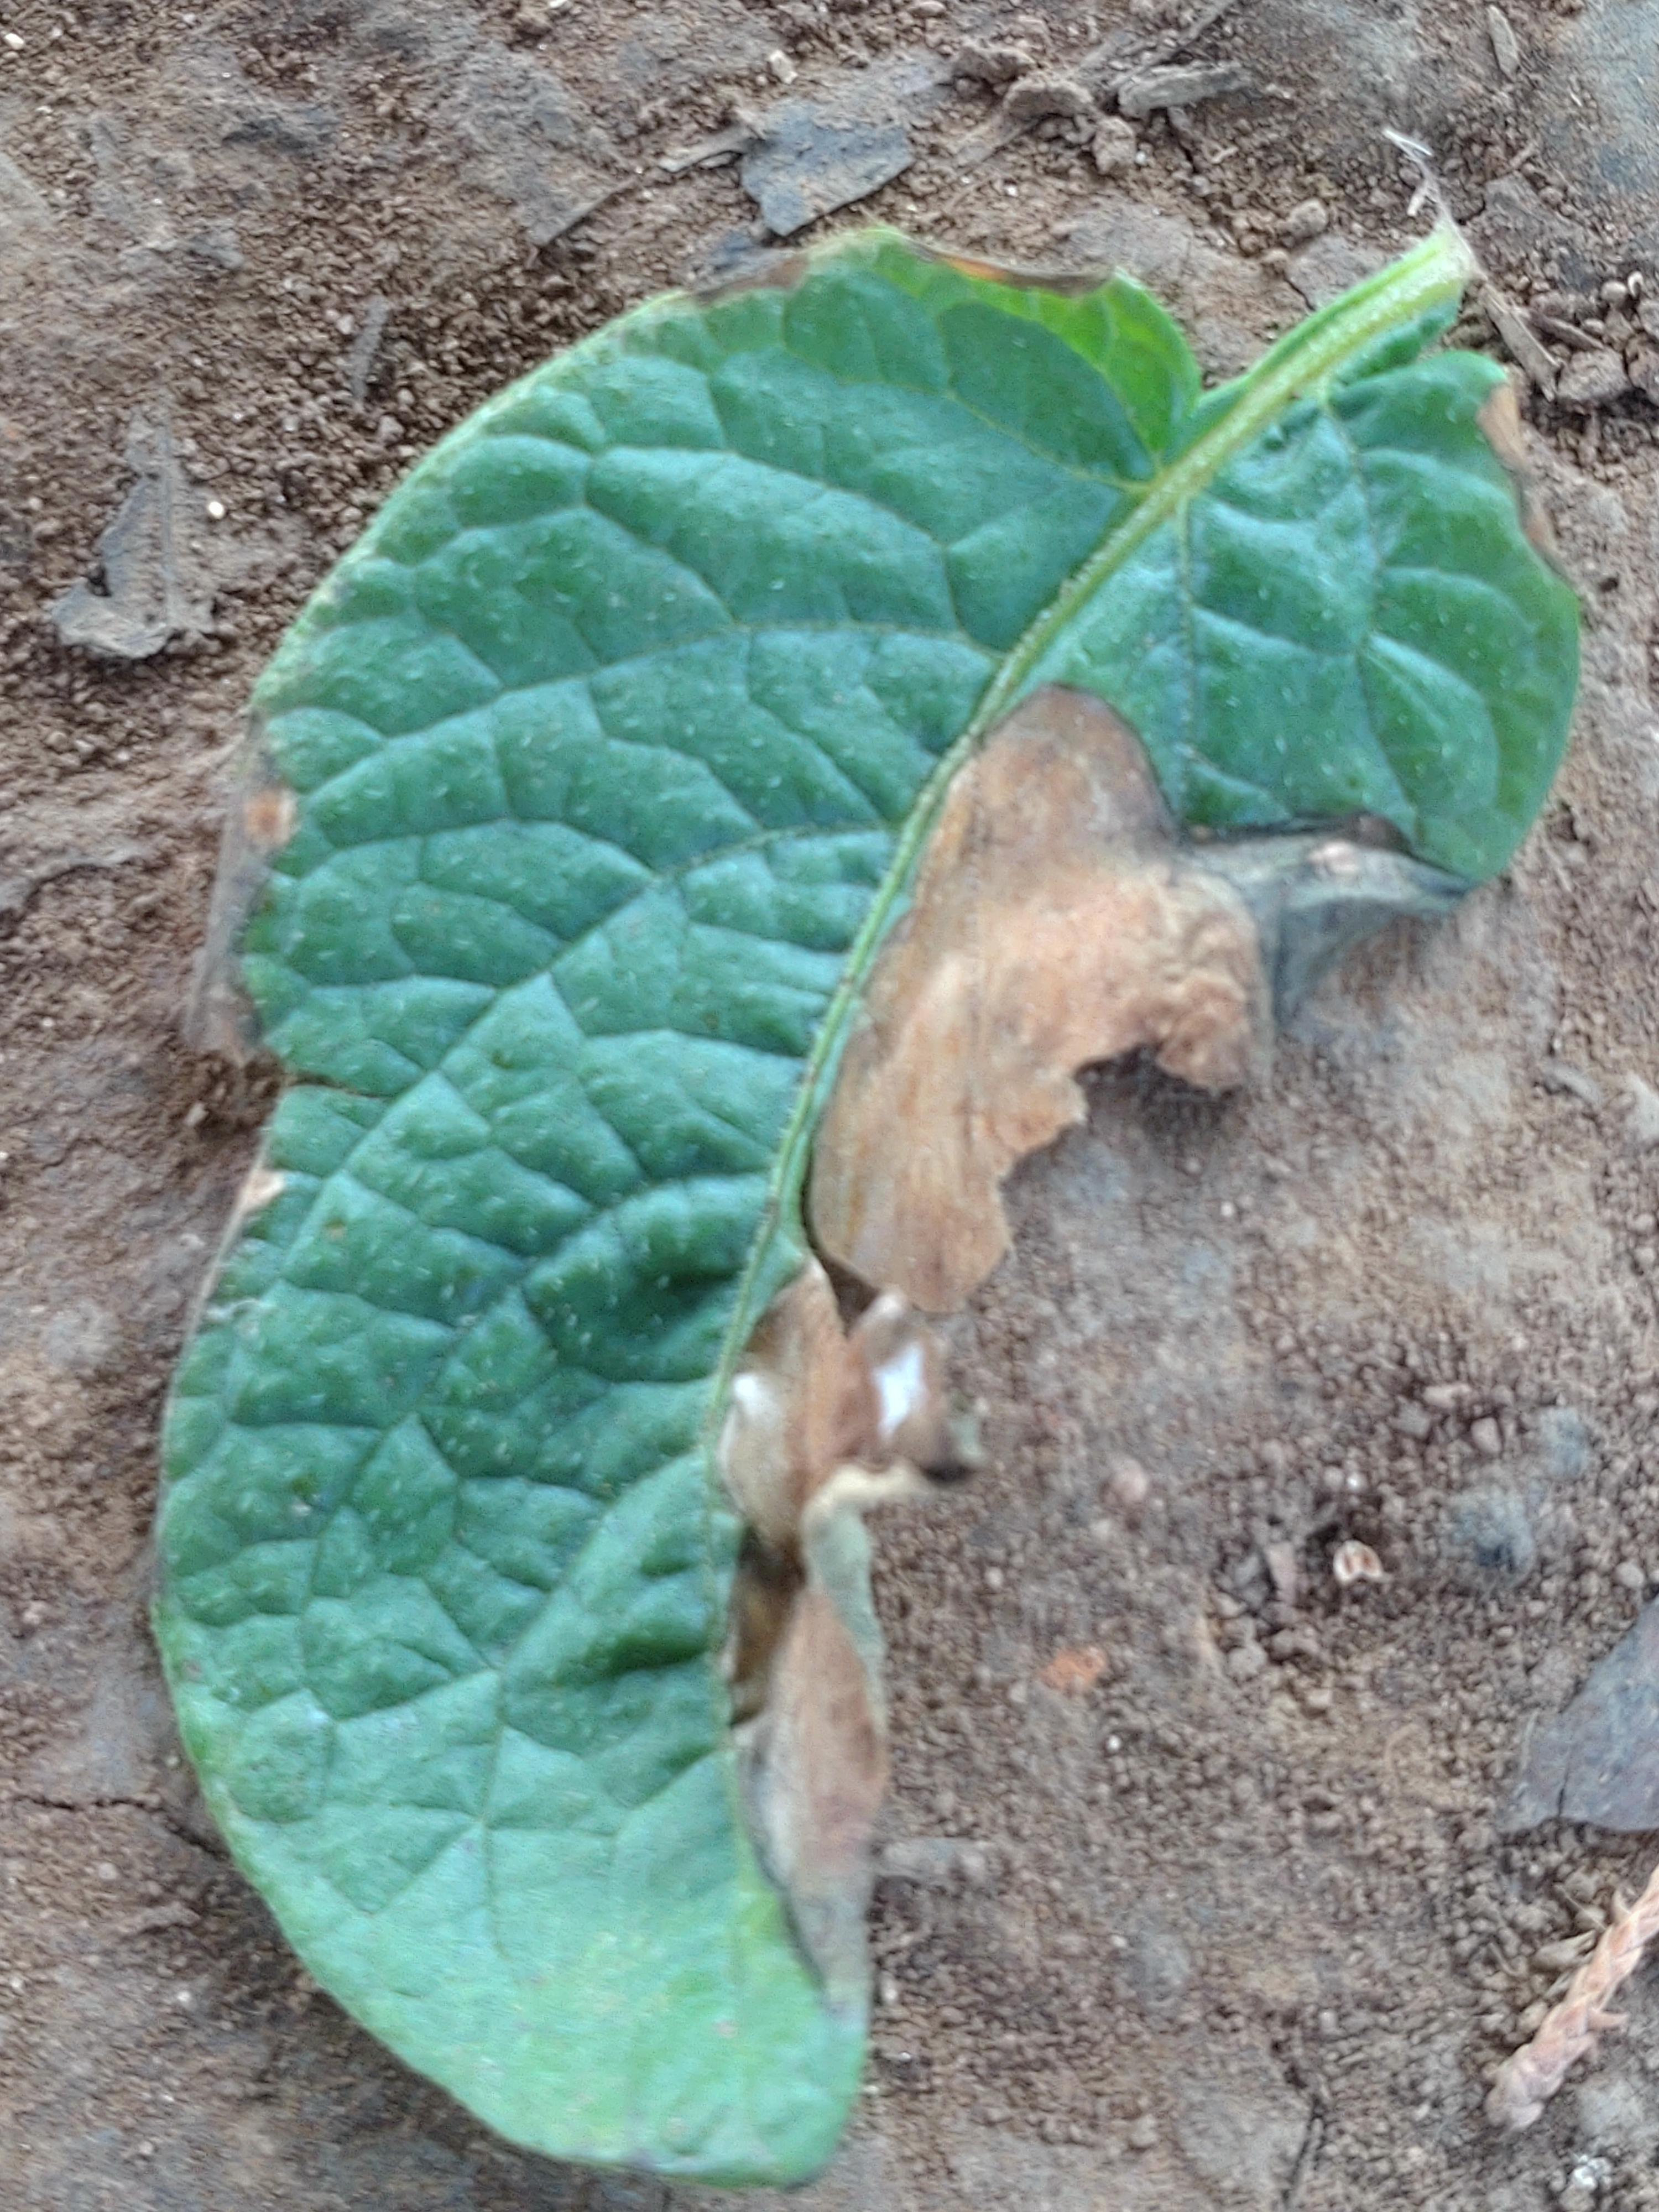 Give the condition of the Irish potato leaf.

early blight
